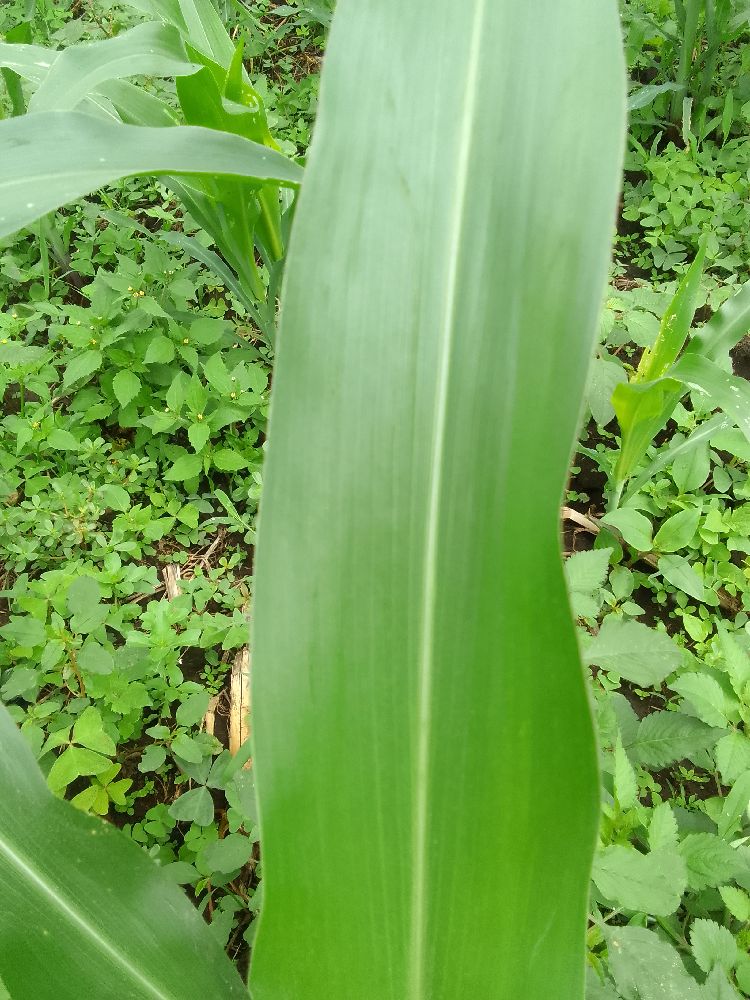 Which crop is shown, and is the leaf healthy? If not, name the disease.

maize, healthy
